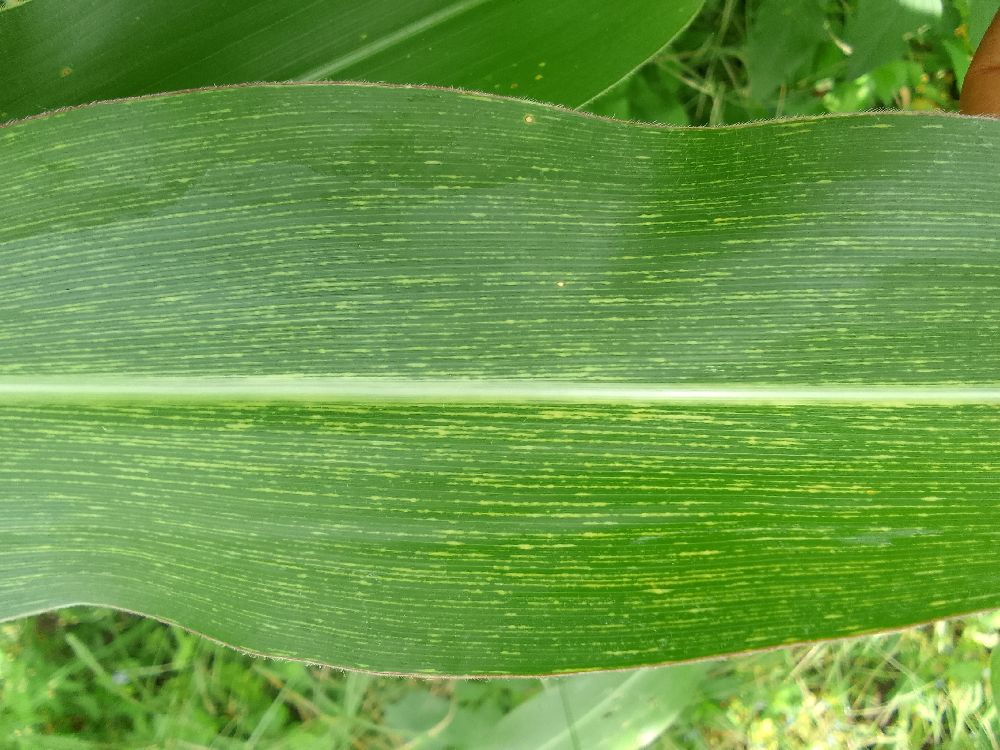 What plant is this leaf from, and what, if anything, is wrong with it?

maize, maize streak virus
